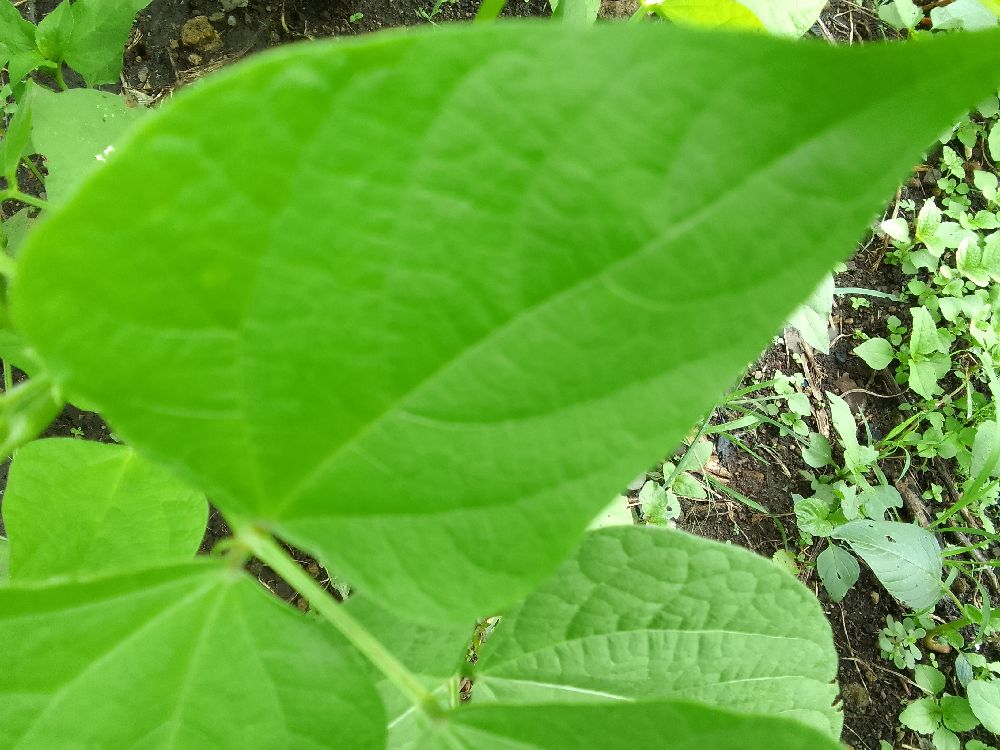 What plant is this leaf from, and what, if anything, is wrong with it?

common bean, healthy
